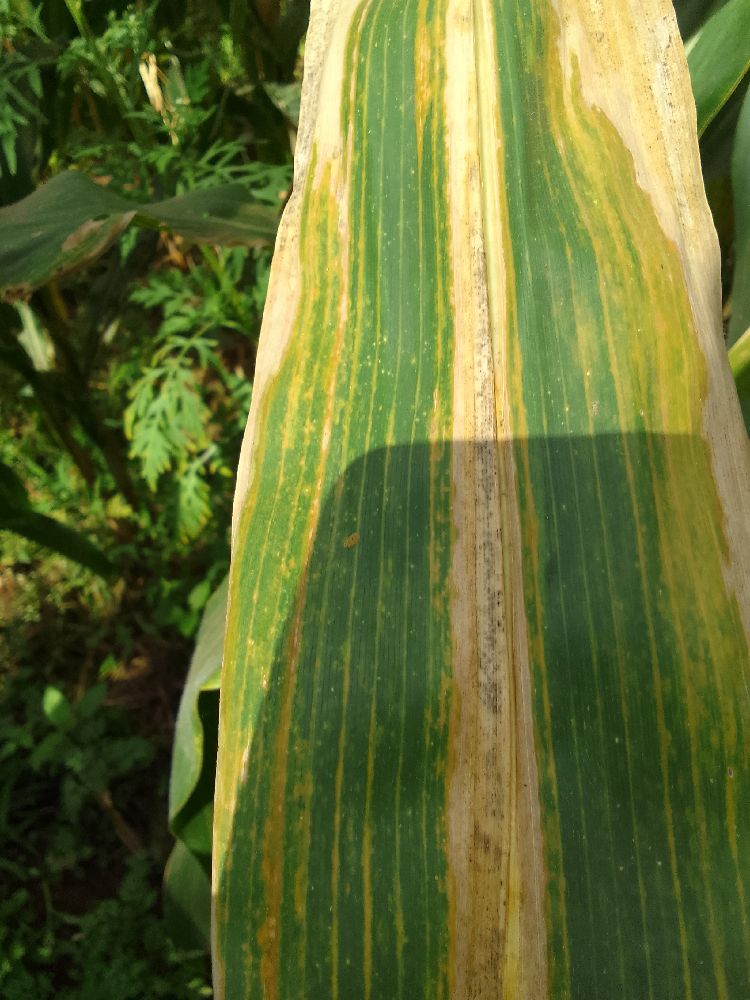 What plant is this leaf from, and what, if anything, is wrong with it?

maize, maize lethal necrosis
